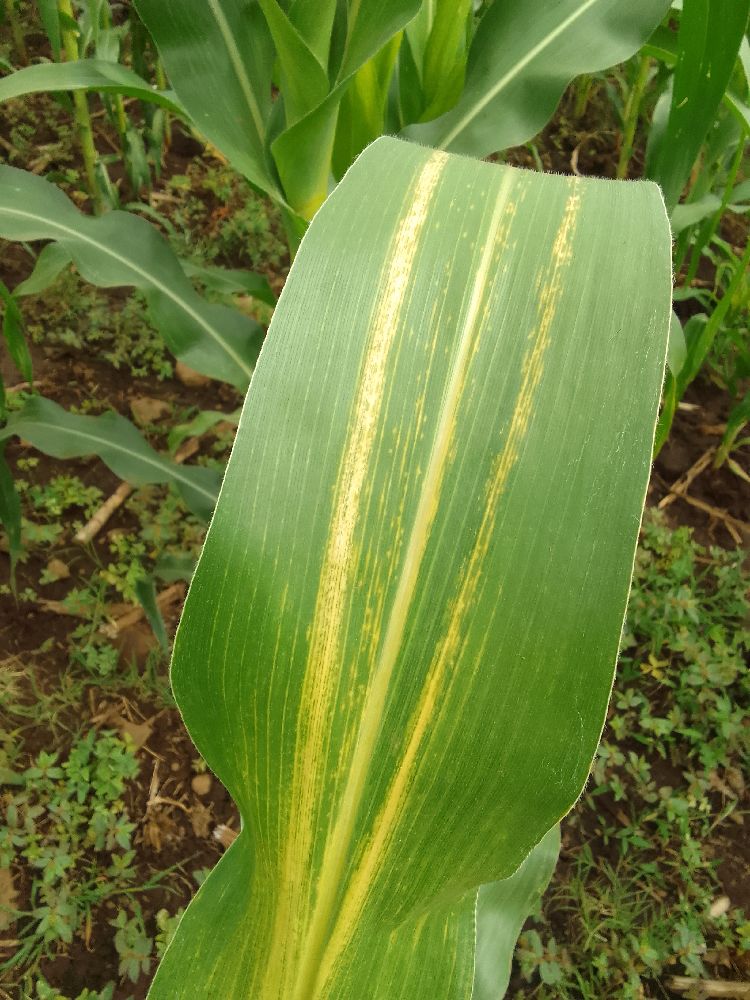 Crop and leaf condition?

maize, maize lethal necrosis
